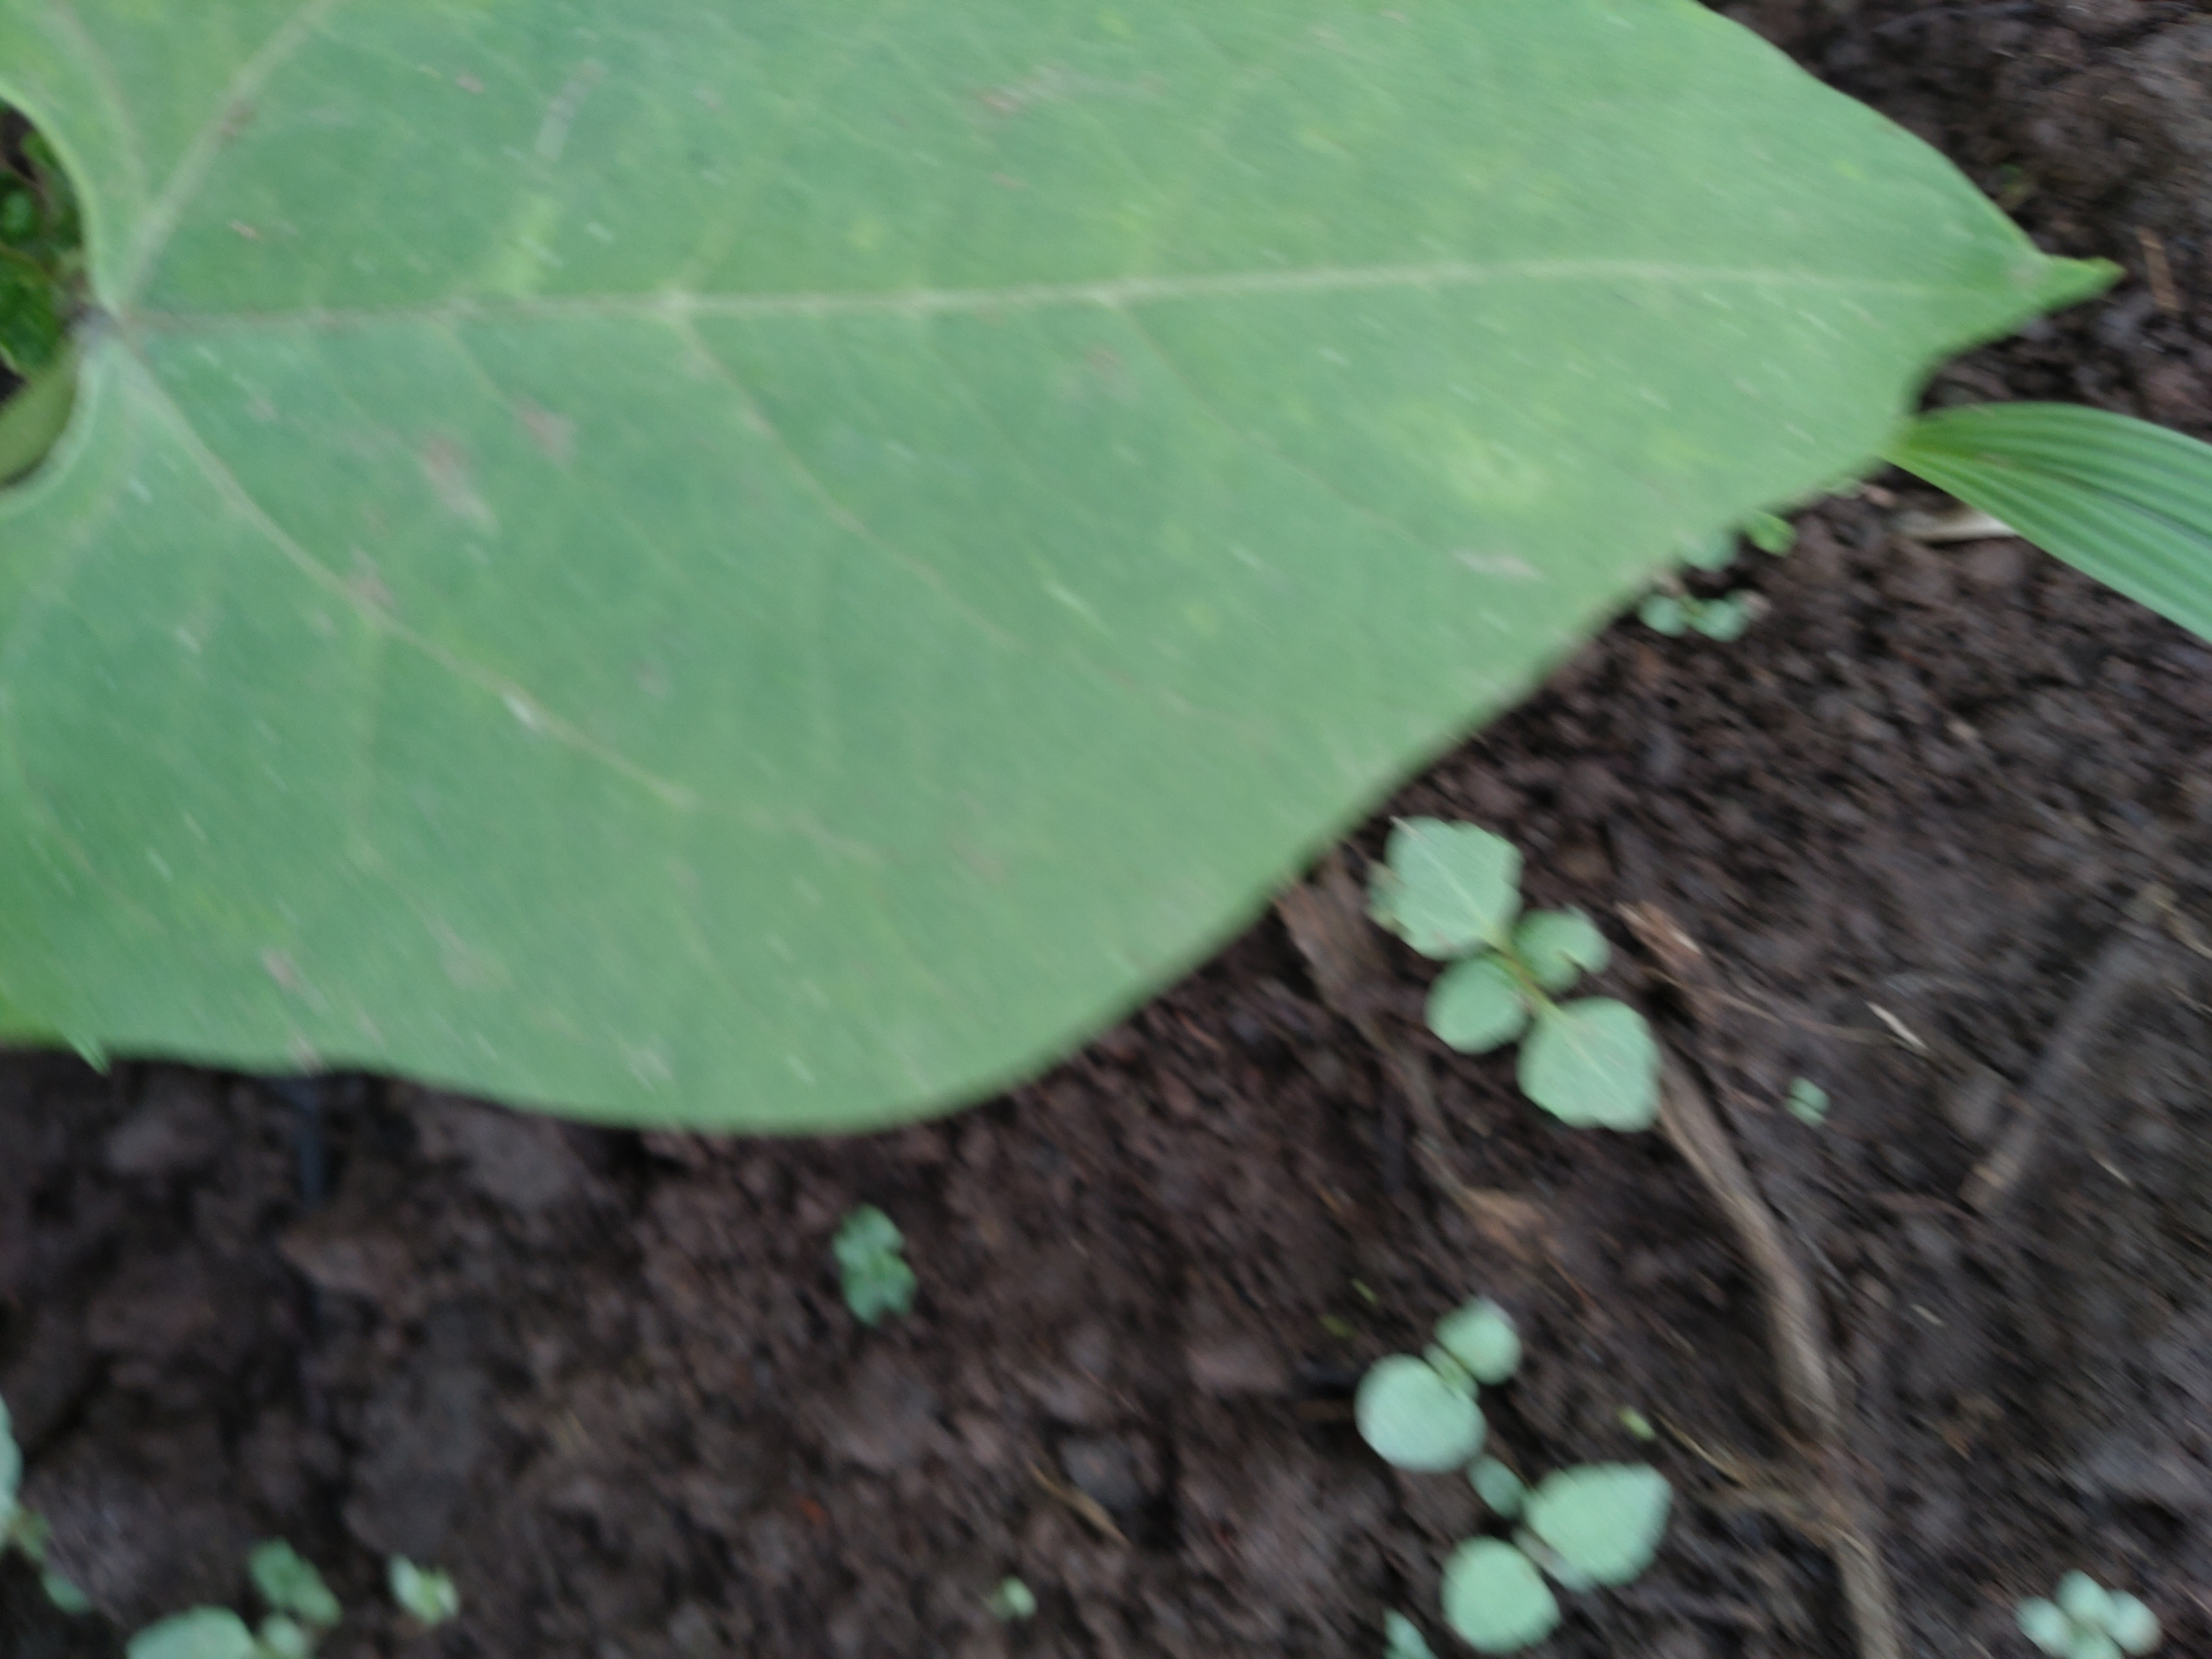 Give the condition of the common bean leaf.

healthy
